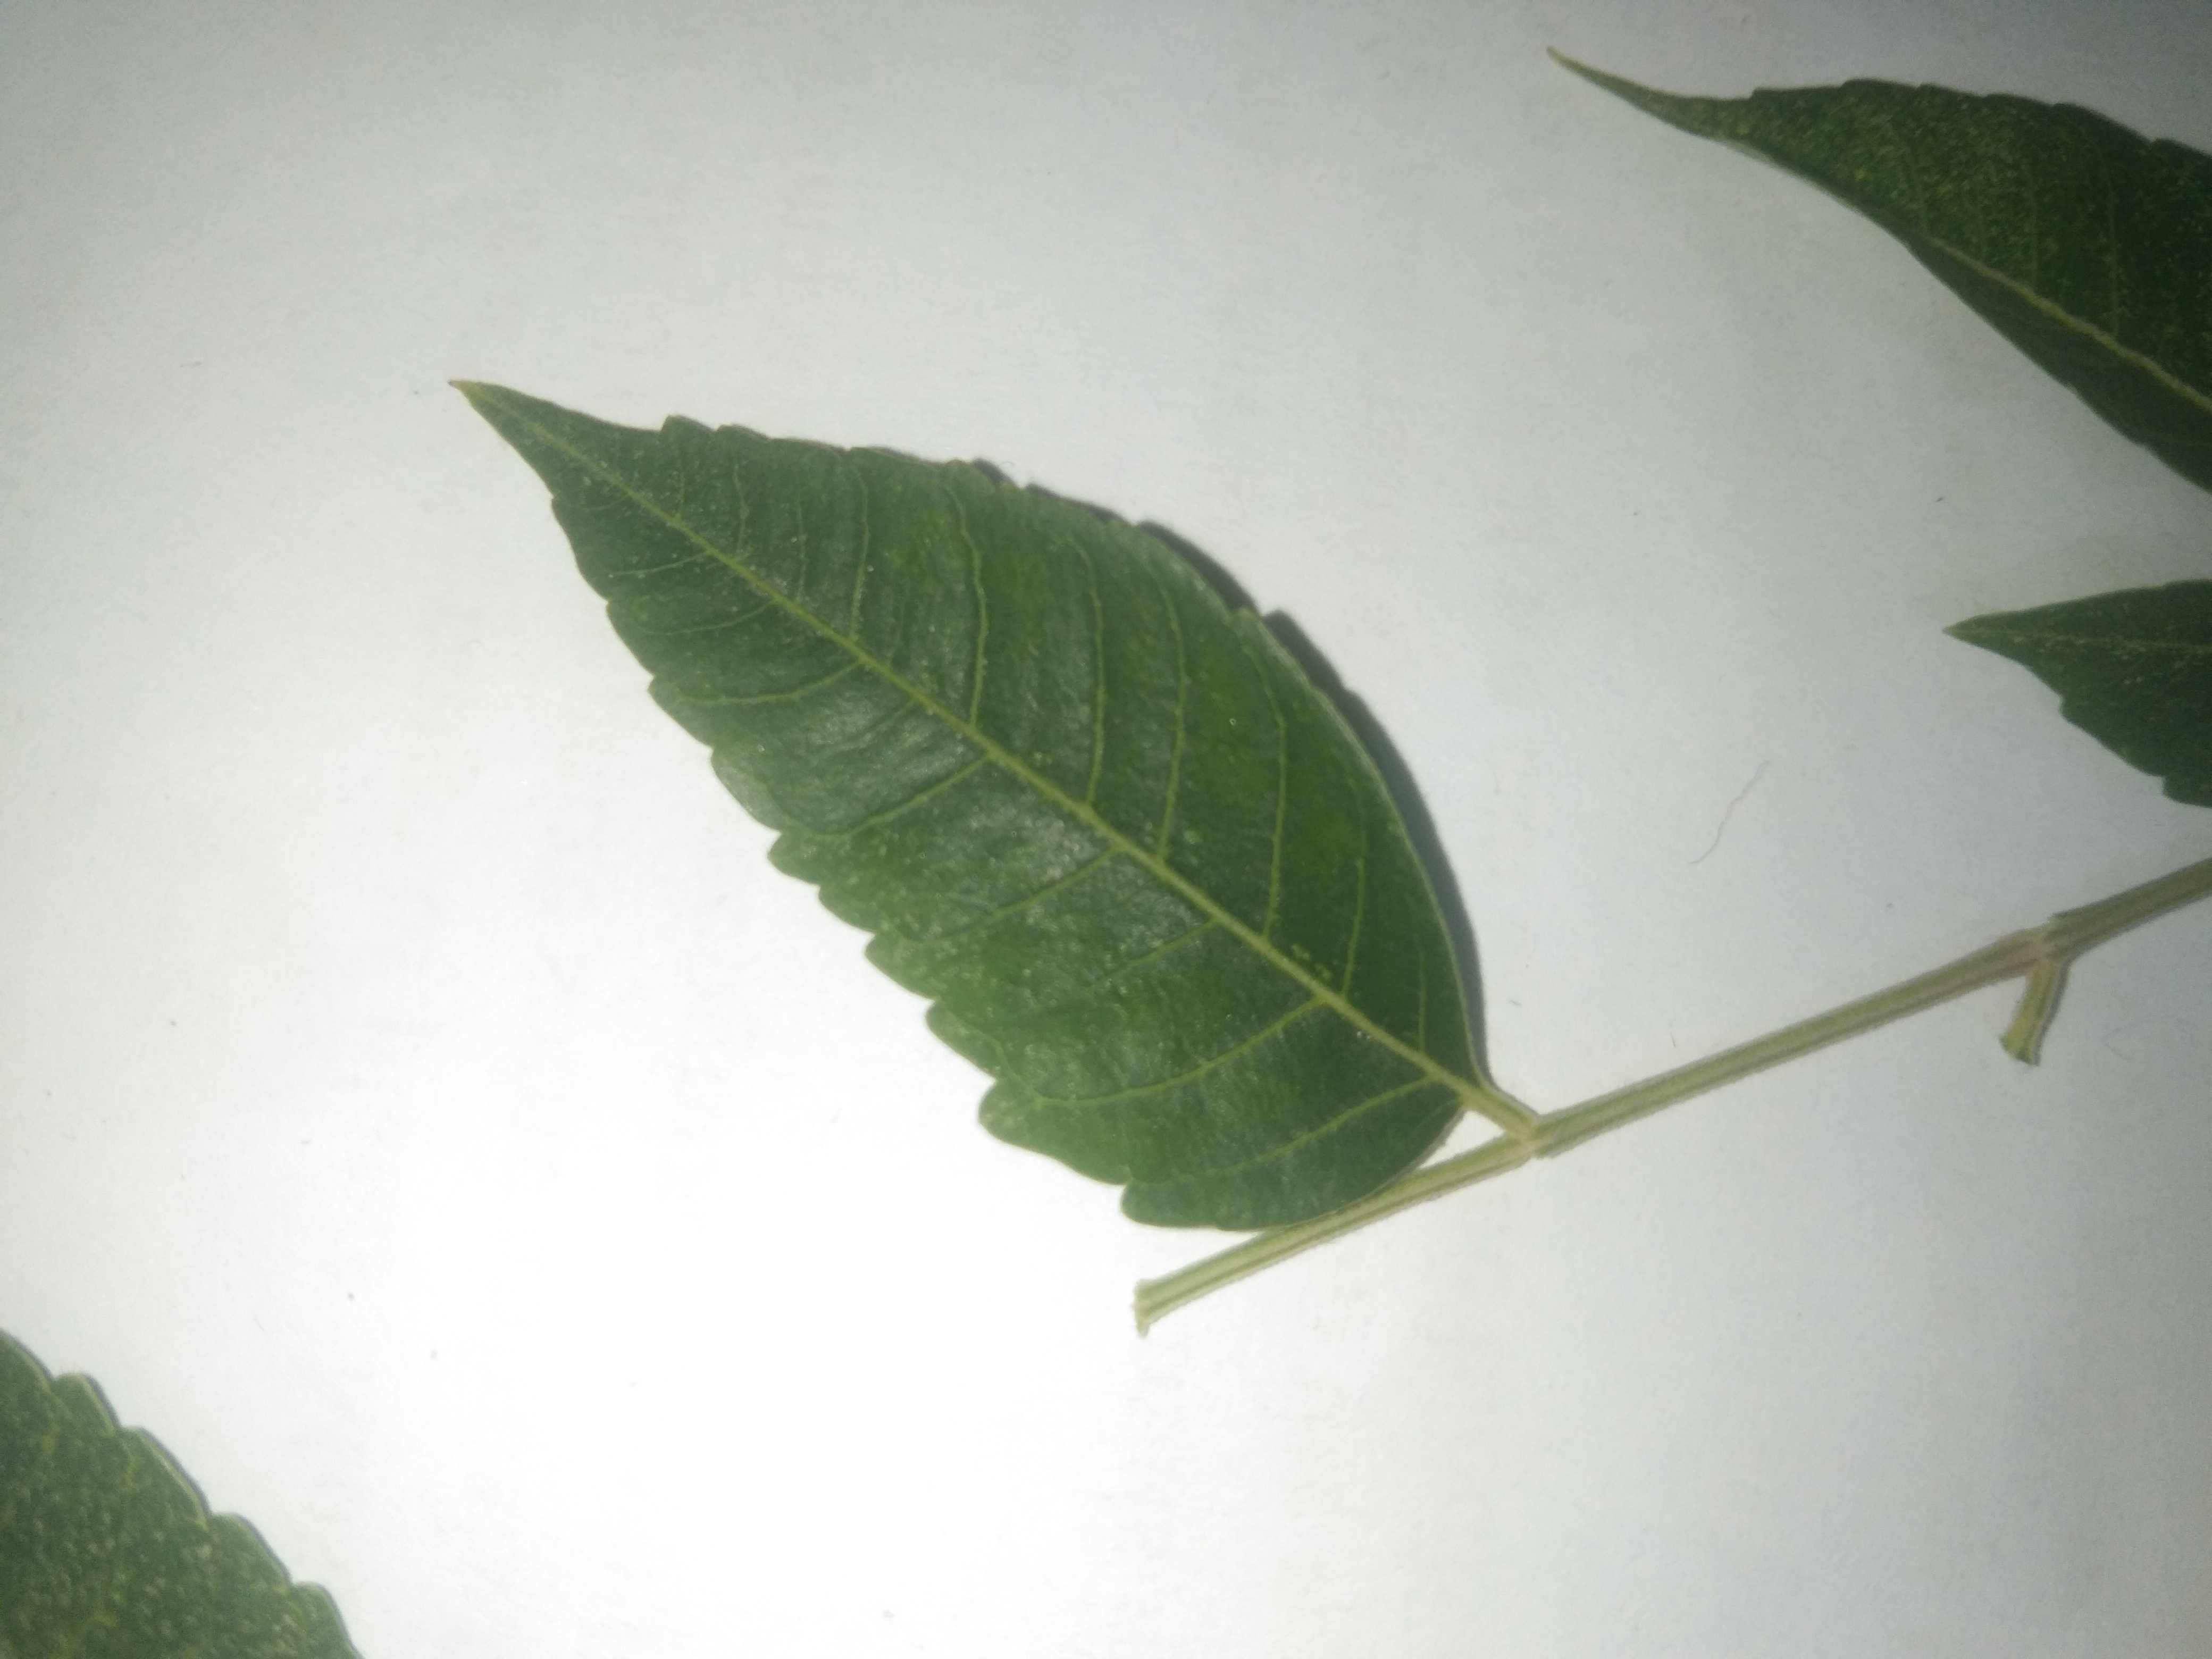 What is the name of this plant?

neem
